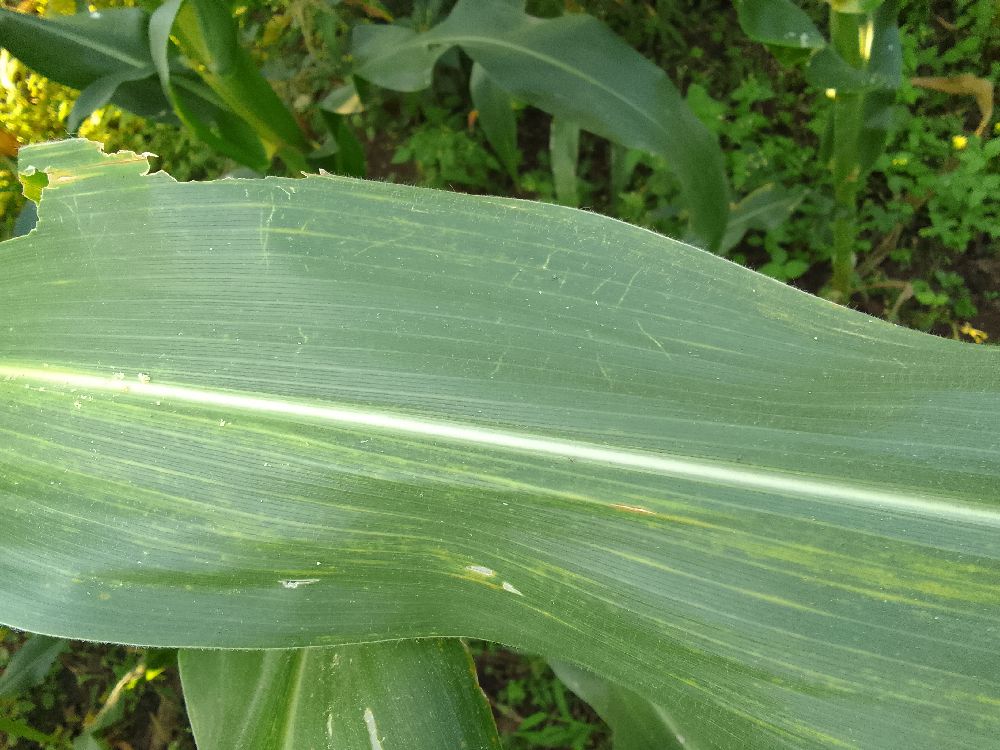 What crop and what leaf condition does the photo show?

maize, maize lethal necrosis
